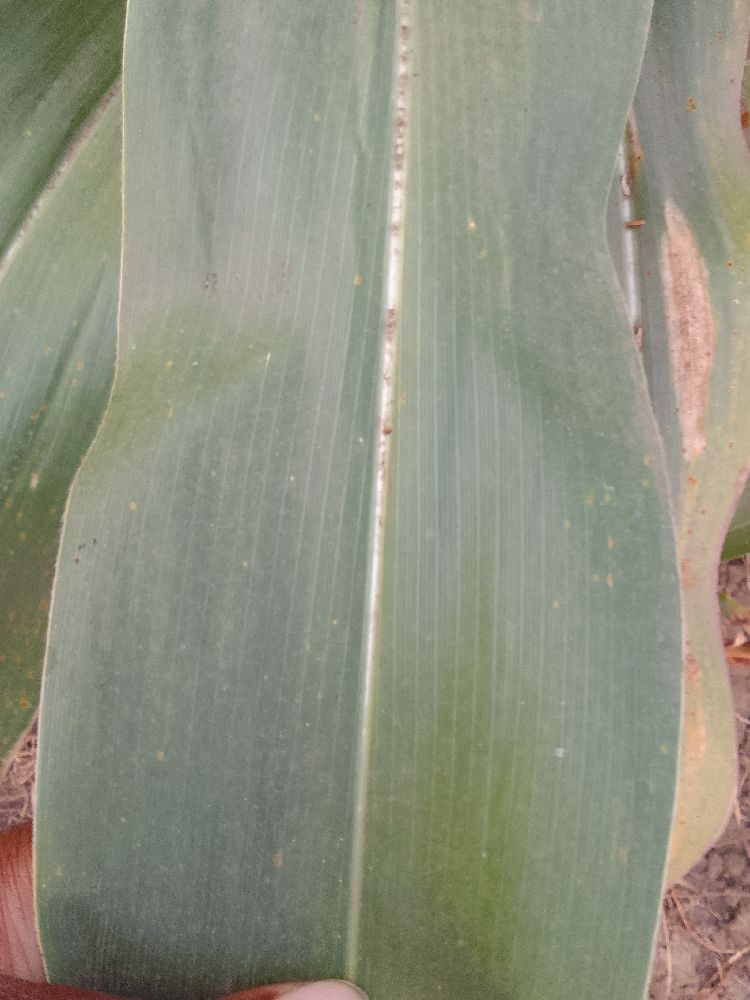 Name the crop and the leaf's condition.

maize, healthy
